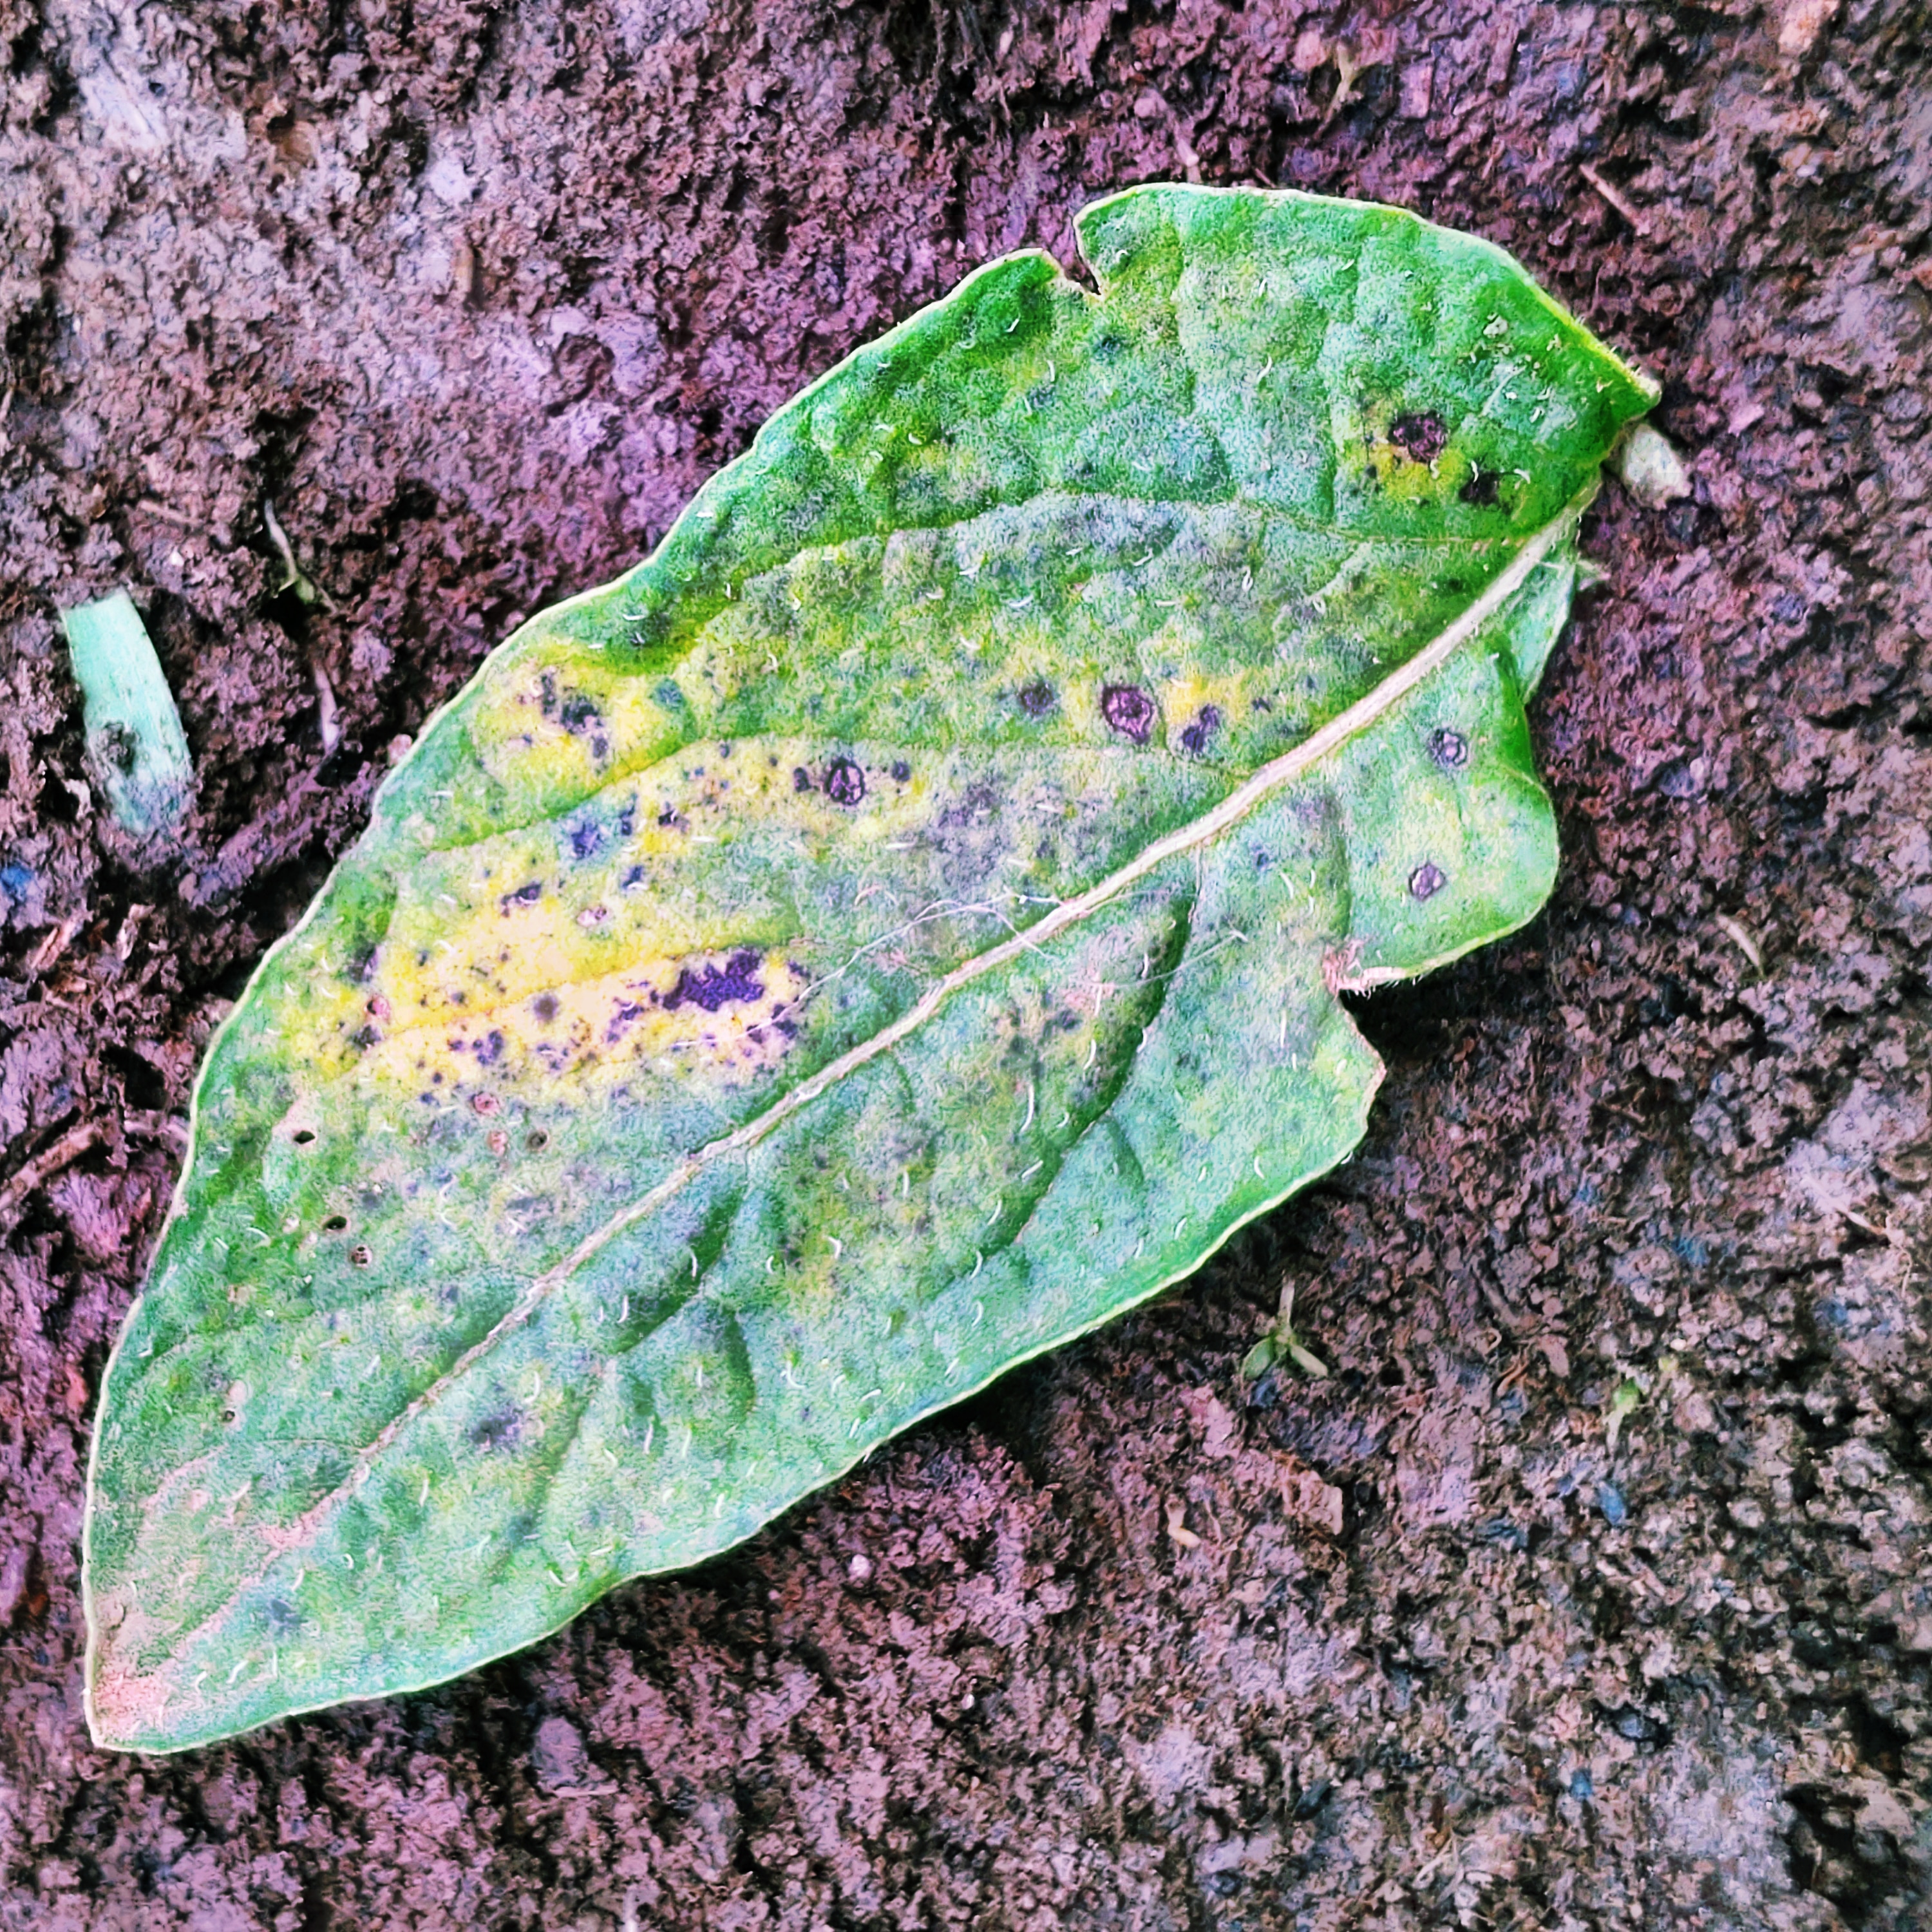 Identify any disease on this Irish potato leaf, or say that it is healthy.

late blight
